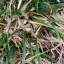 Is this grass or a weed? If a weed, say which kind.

grass
